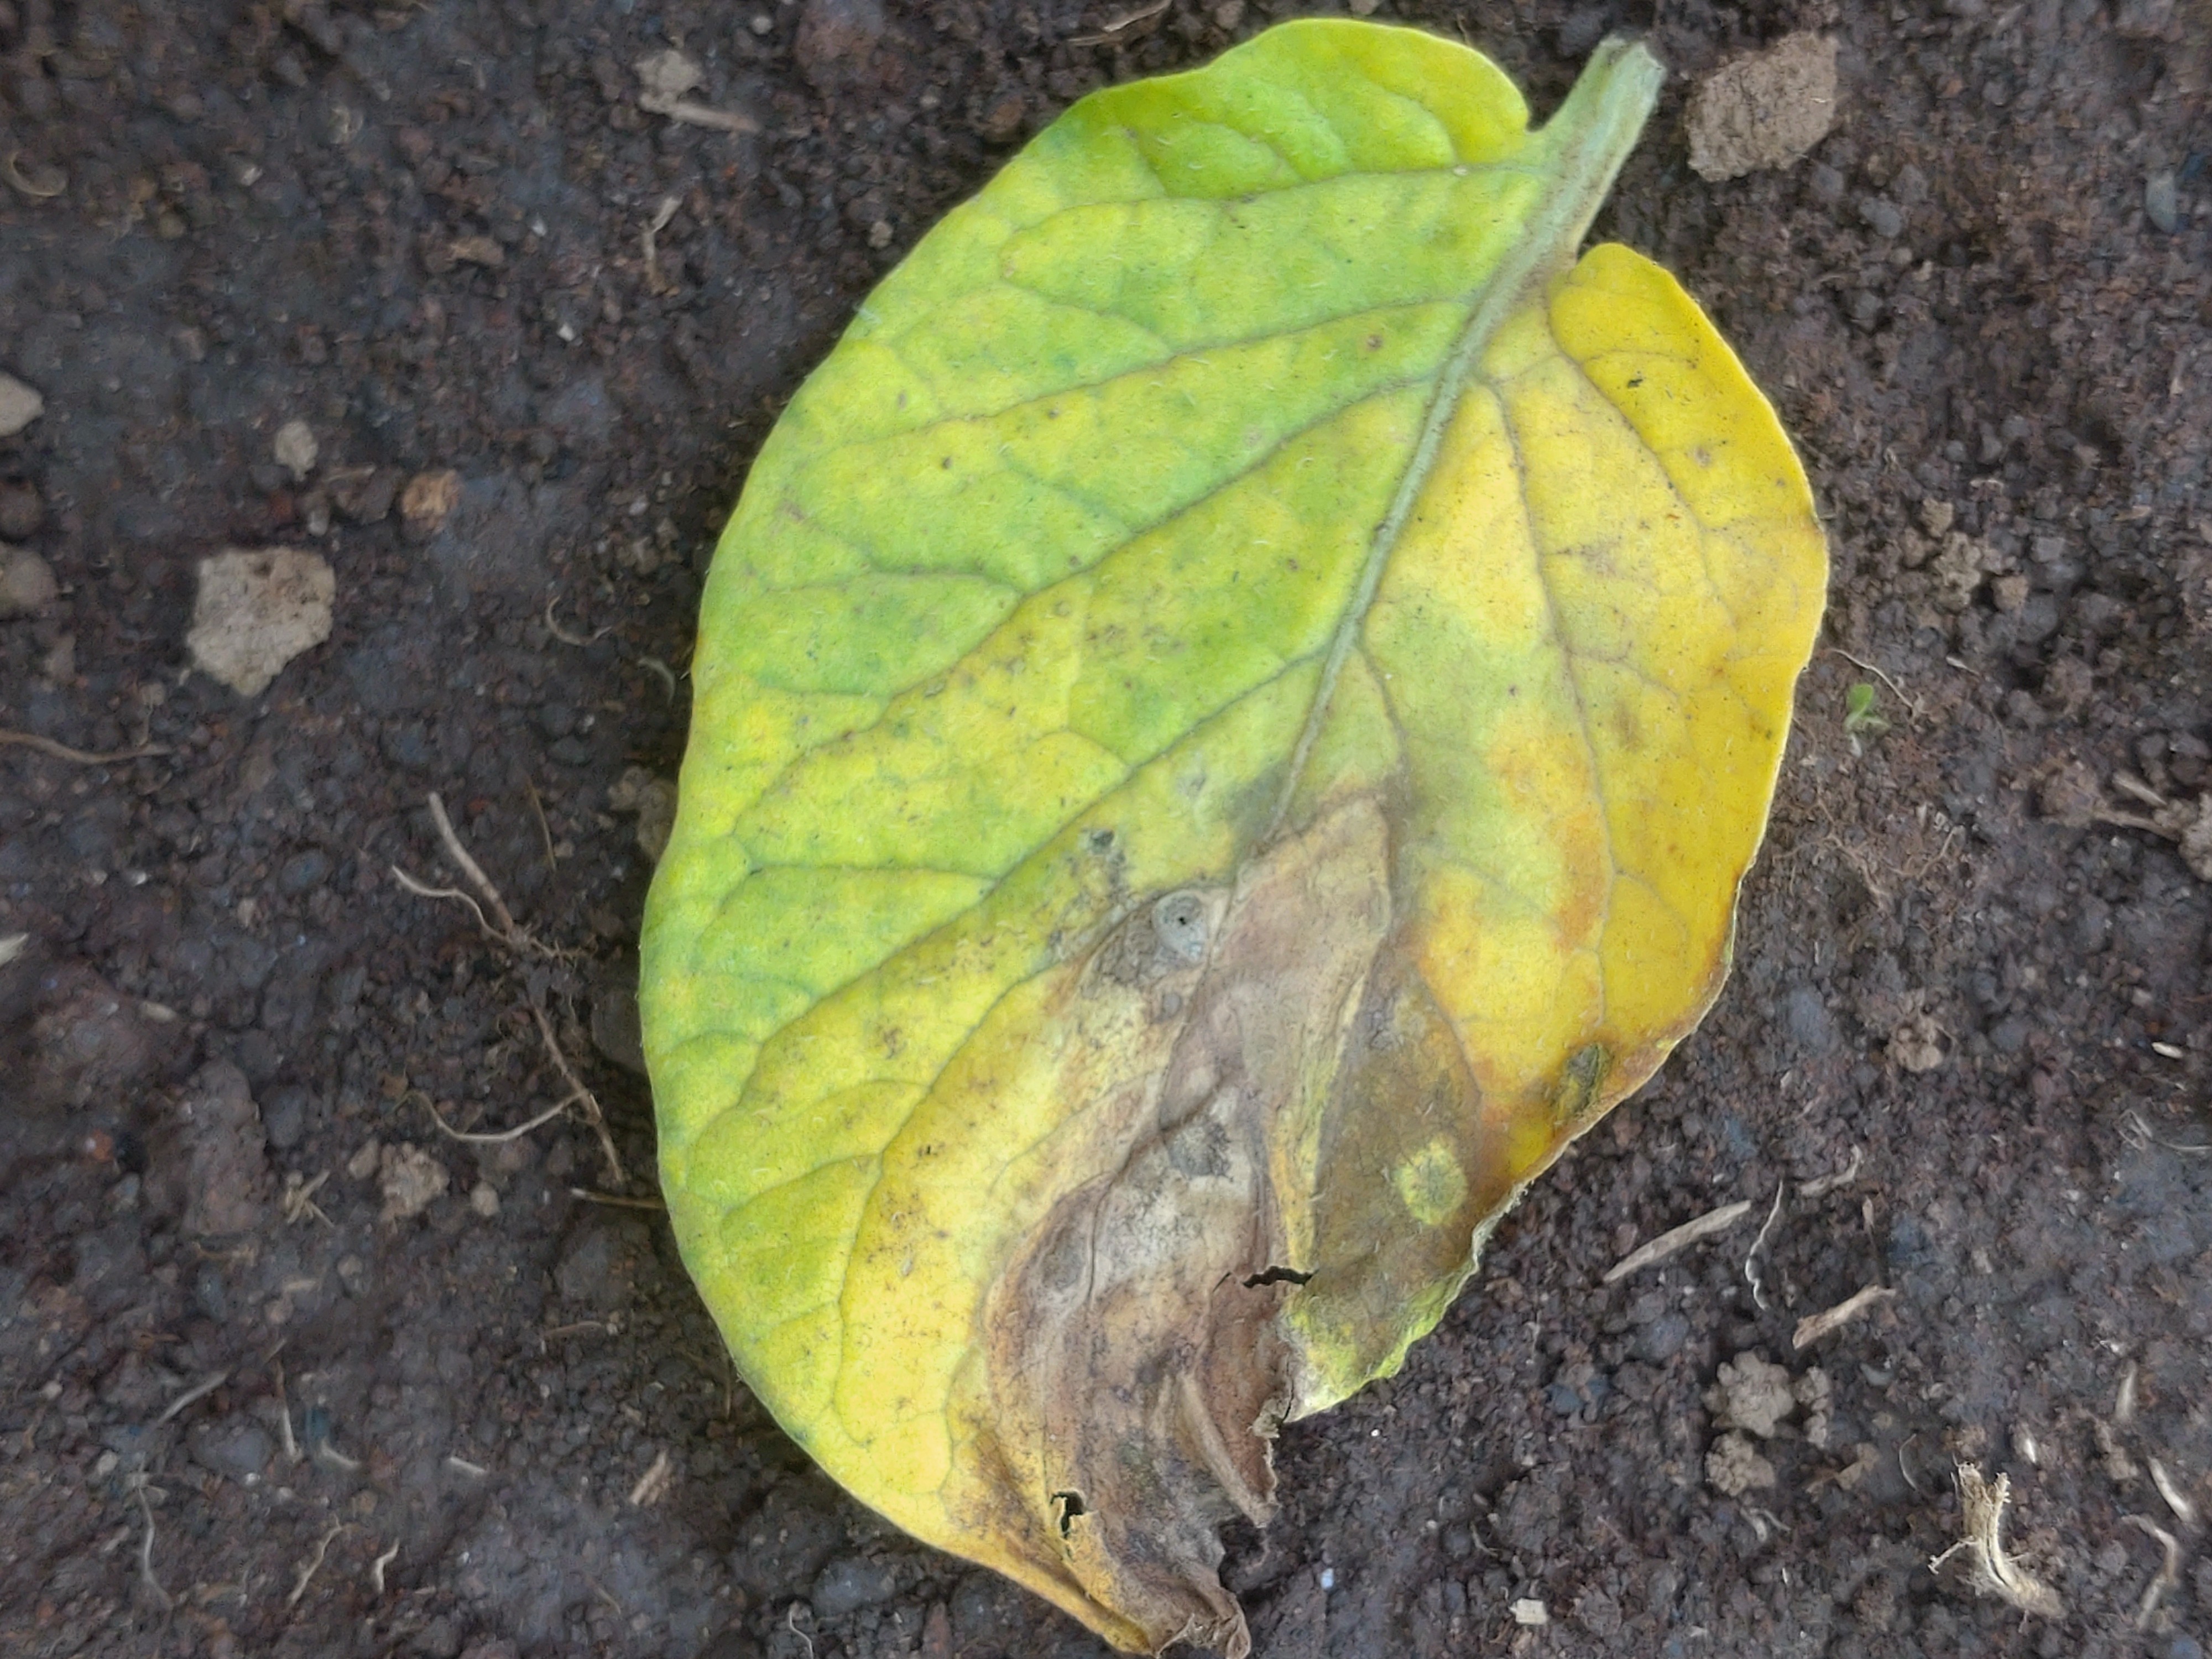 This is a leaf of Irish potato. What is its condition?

late blight
